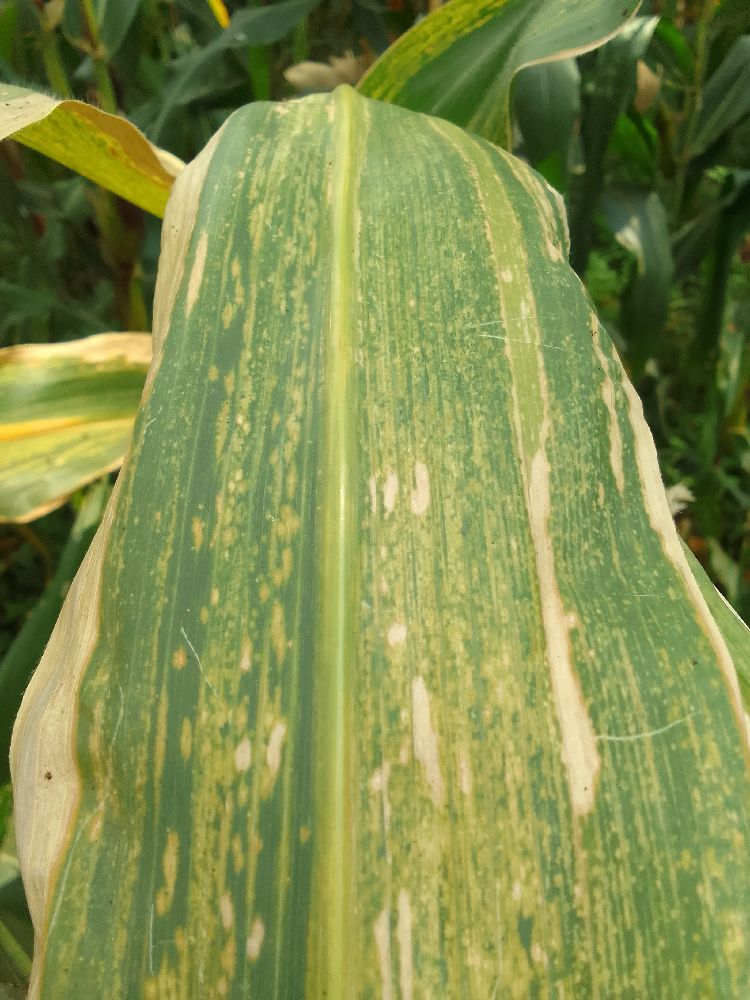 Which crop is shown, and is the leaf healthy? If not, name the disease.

maize, maize lethal necrosis
